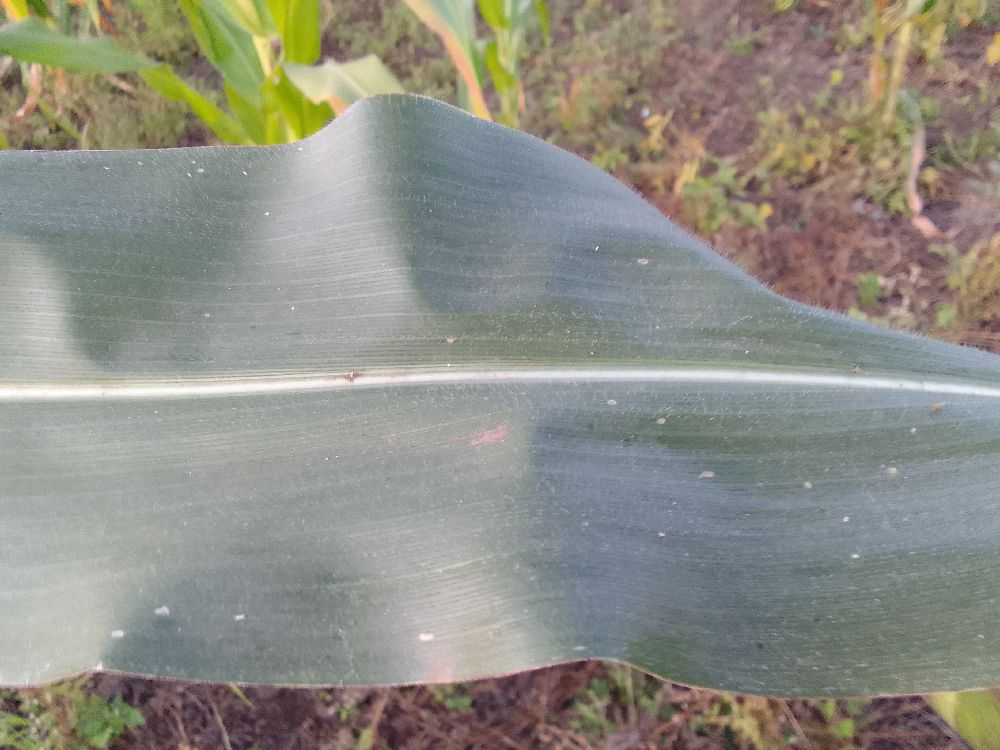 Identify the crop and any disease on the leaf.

maize, healthy
